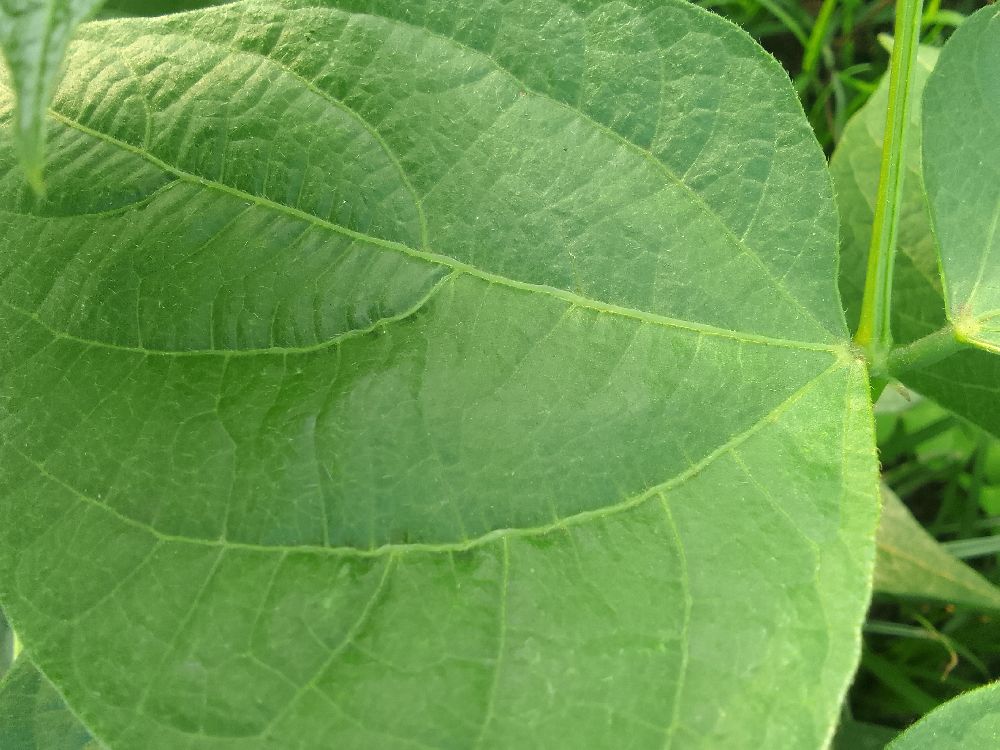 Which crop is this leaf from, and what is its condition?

common bean, healthy
